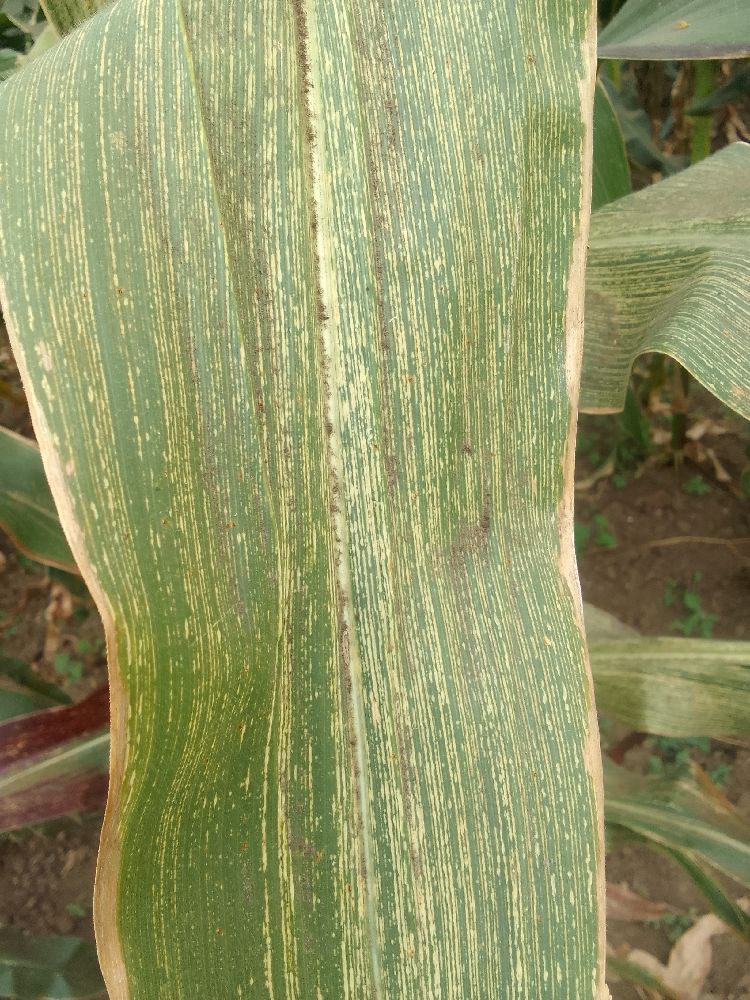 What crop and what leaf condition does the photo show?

maize, maize streak virus
